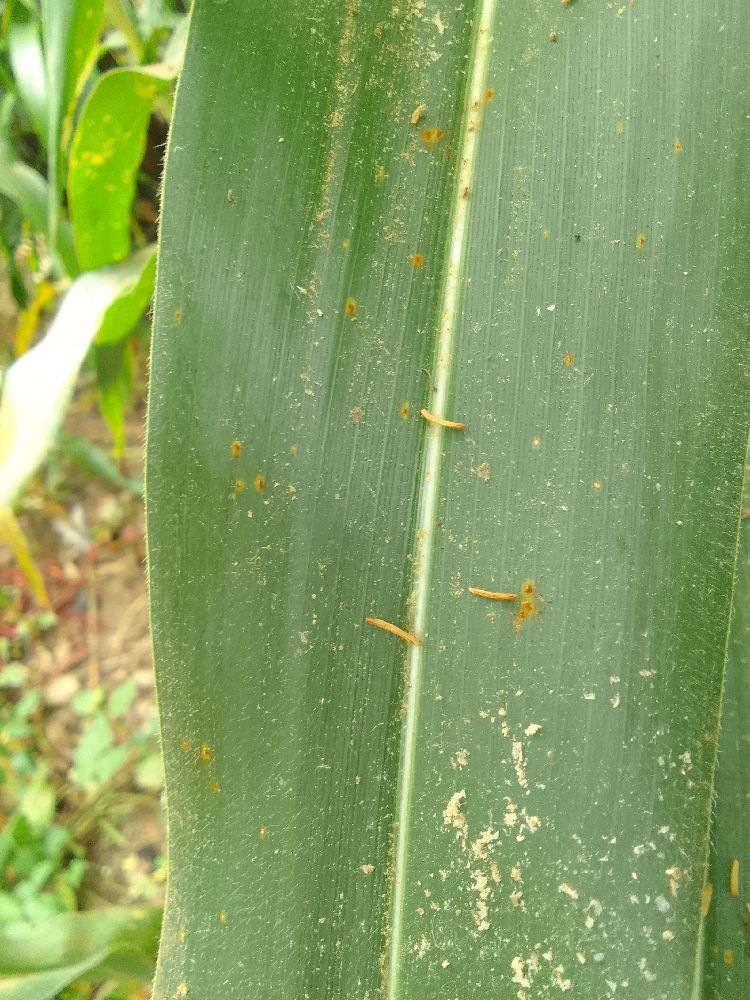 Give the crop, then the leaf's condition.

maize, healthy
